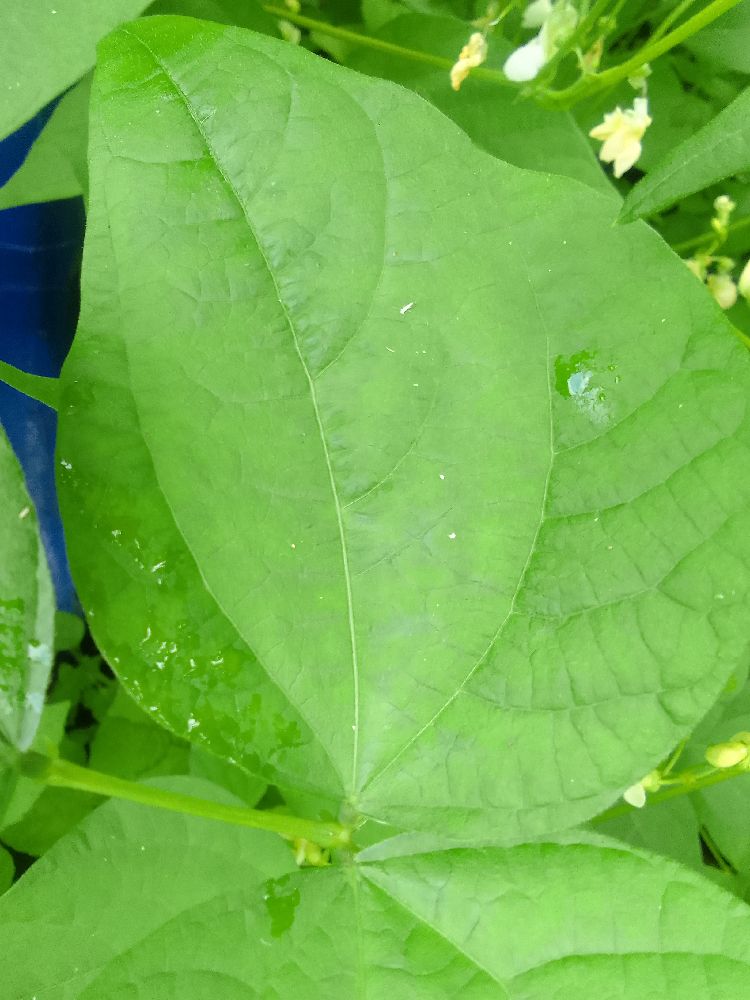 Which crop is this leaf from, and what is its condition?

common bean, healthy
